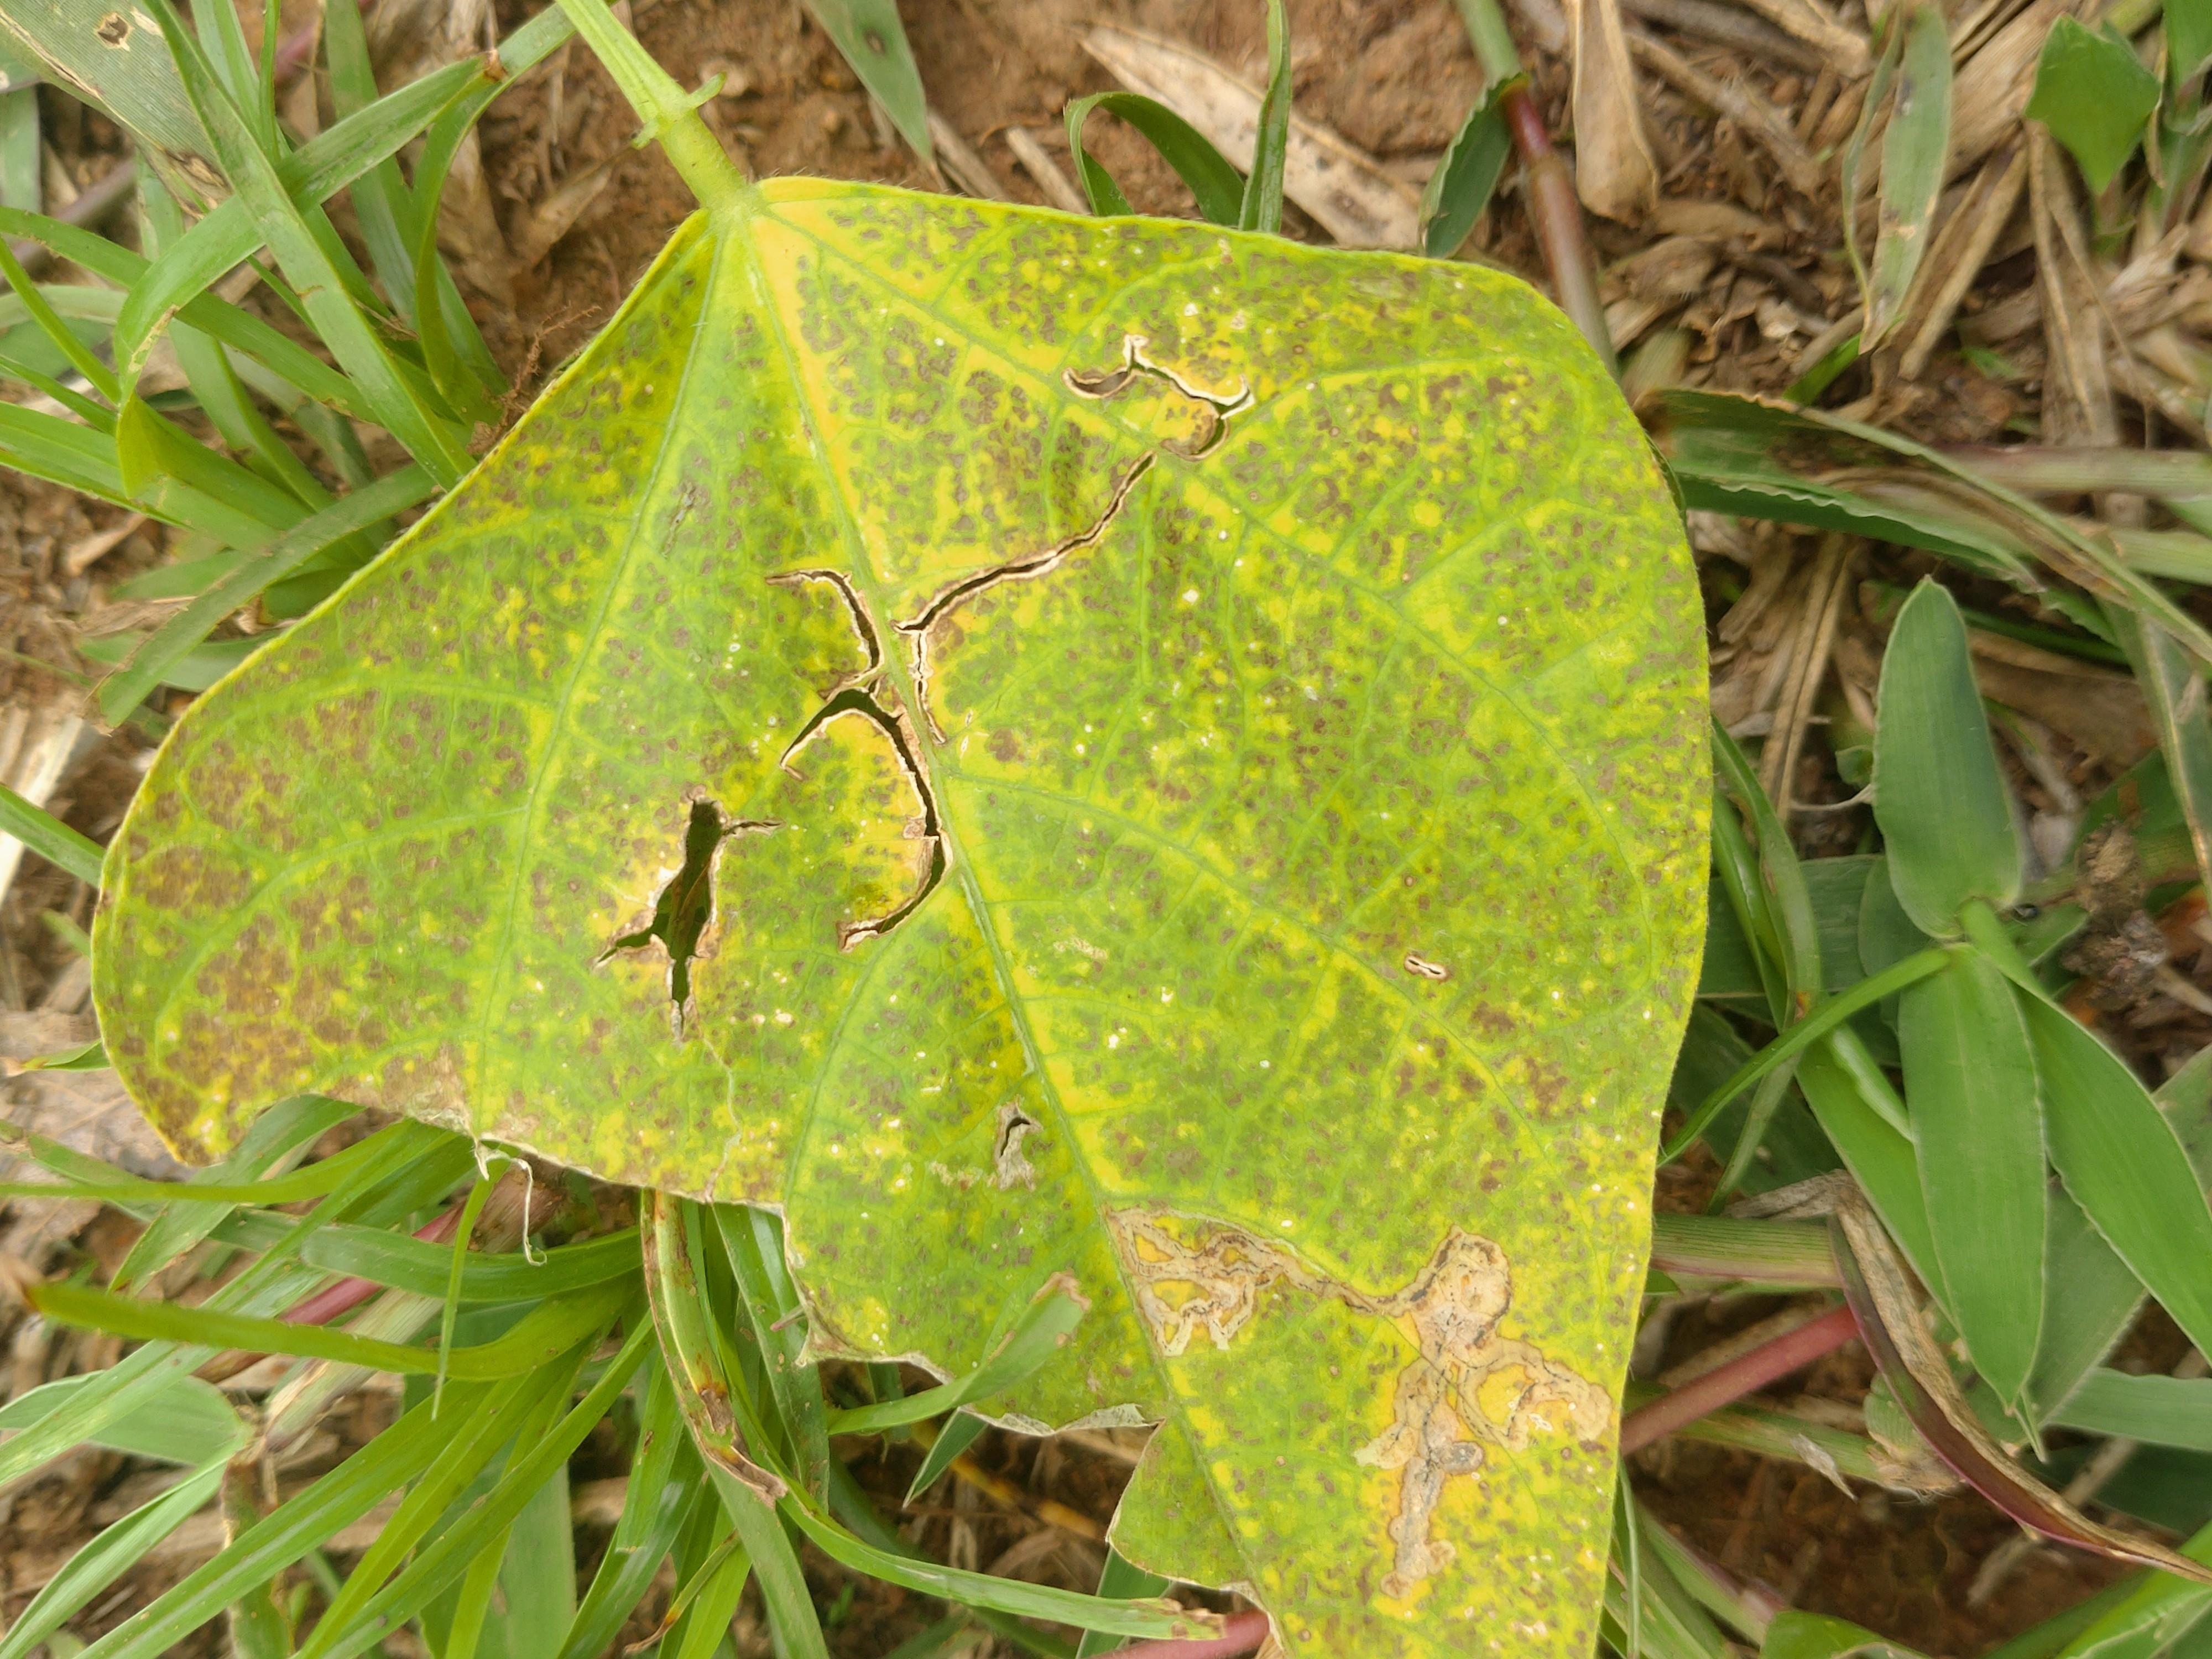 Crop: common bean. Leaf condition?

anthracnose
